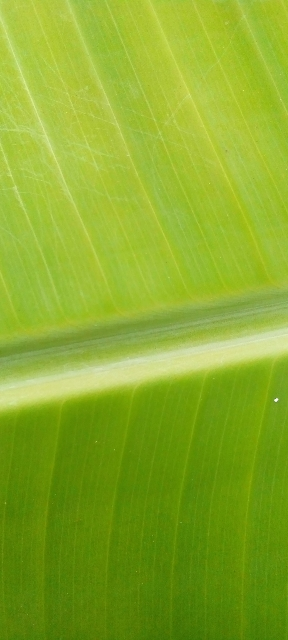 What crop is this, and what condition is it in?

banana, healthy
